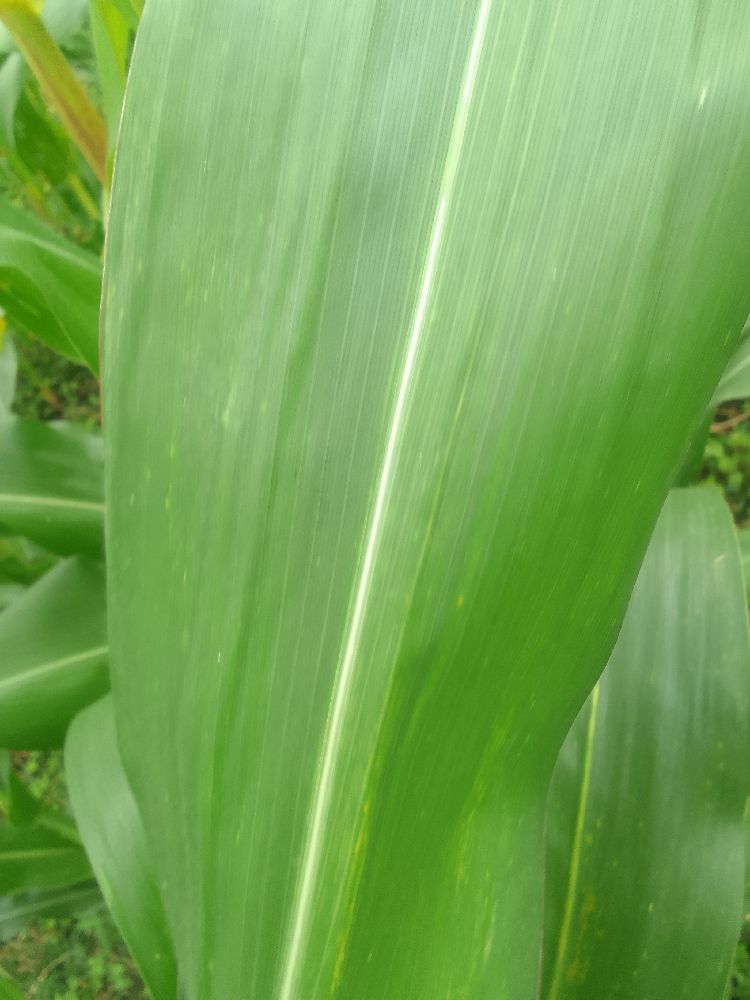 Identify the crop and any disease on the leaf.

maize, healthy
